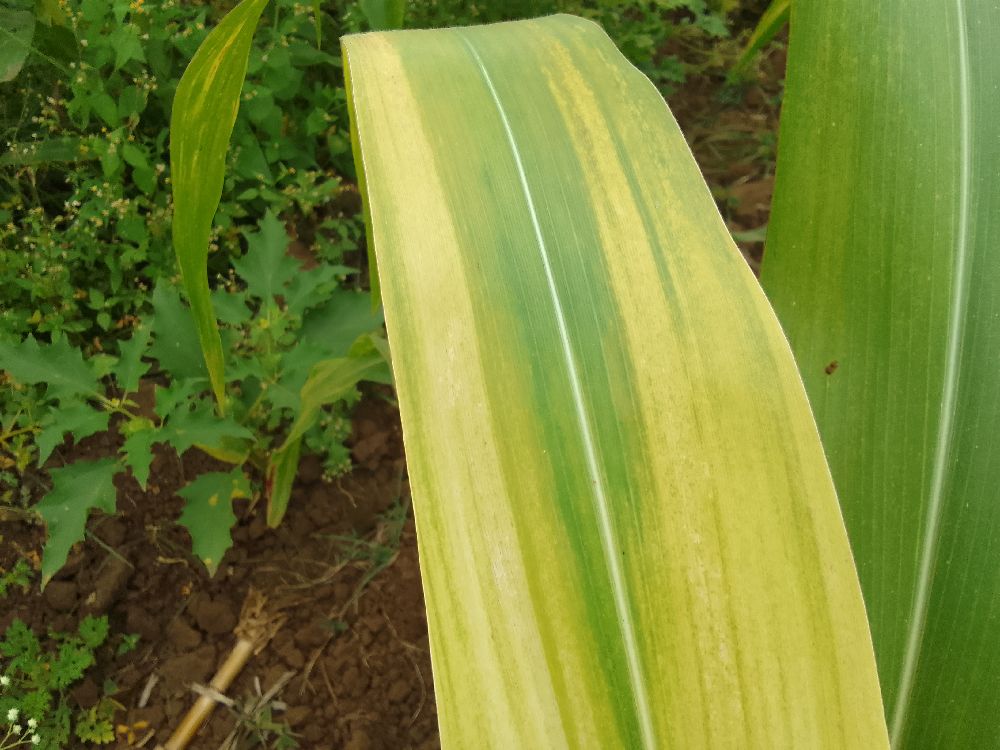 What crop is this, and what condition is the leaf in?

maize, maize lethal necrosis
